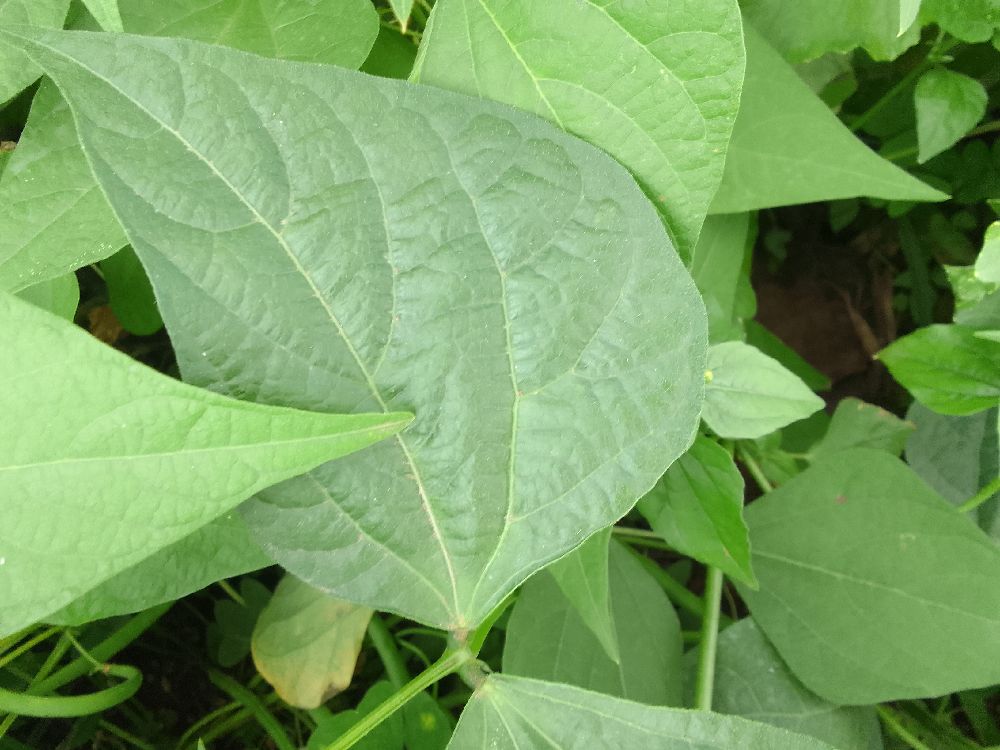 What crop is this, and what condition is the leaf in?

common bean, healthy
